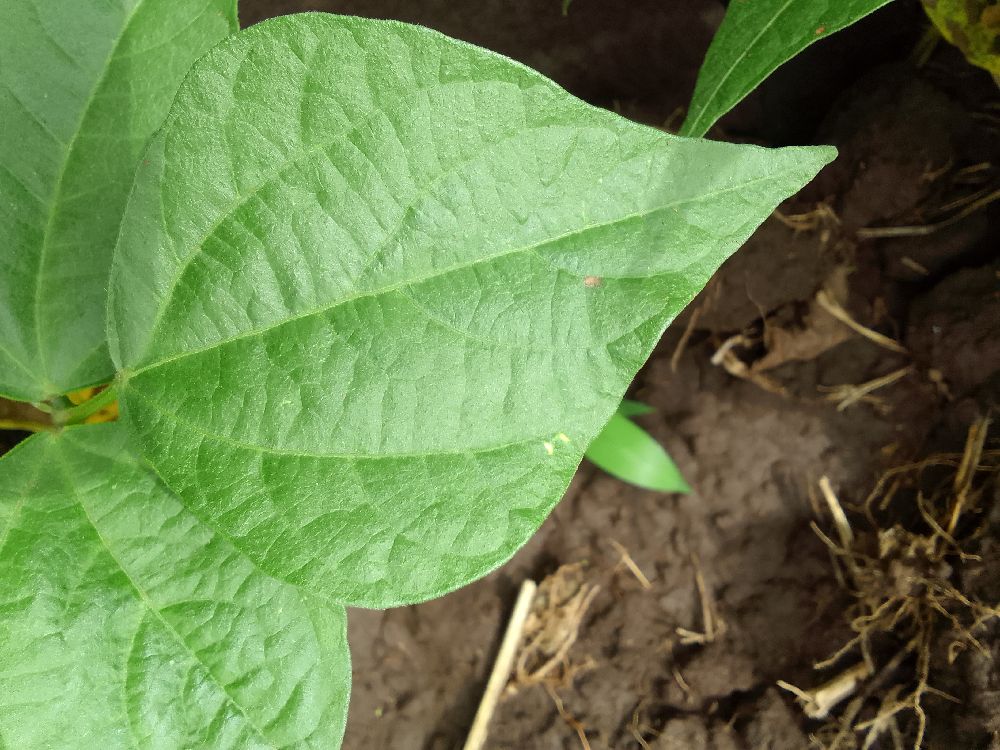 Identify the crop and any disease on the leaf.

common bean, healthy
